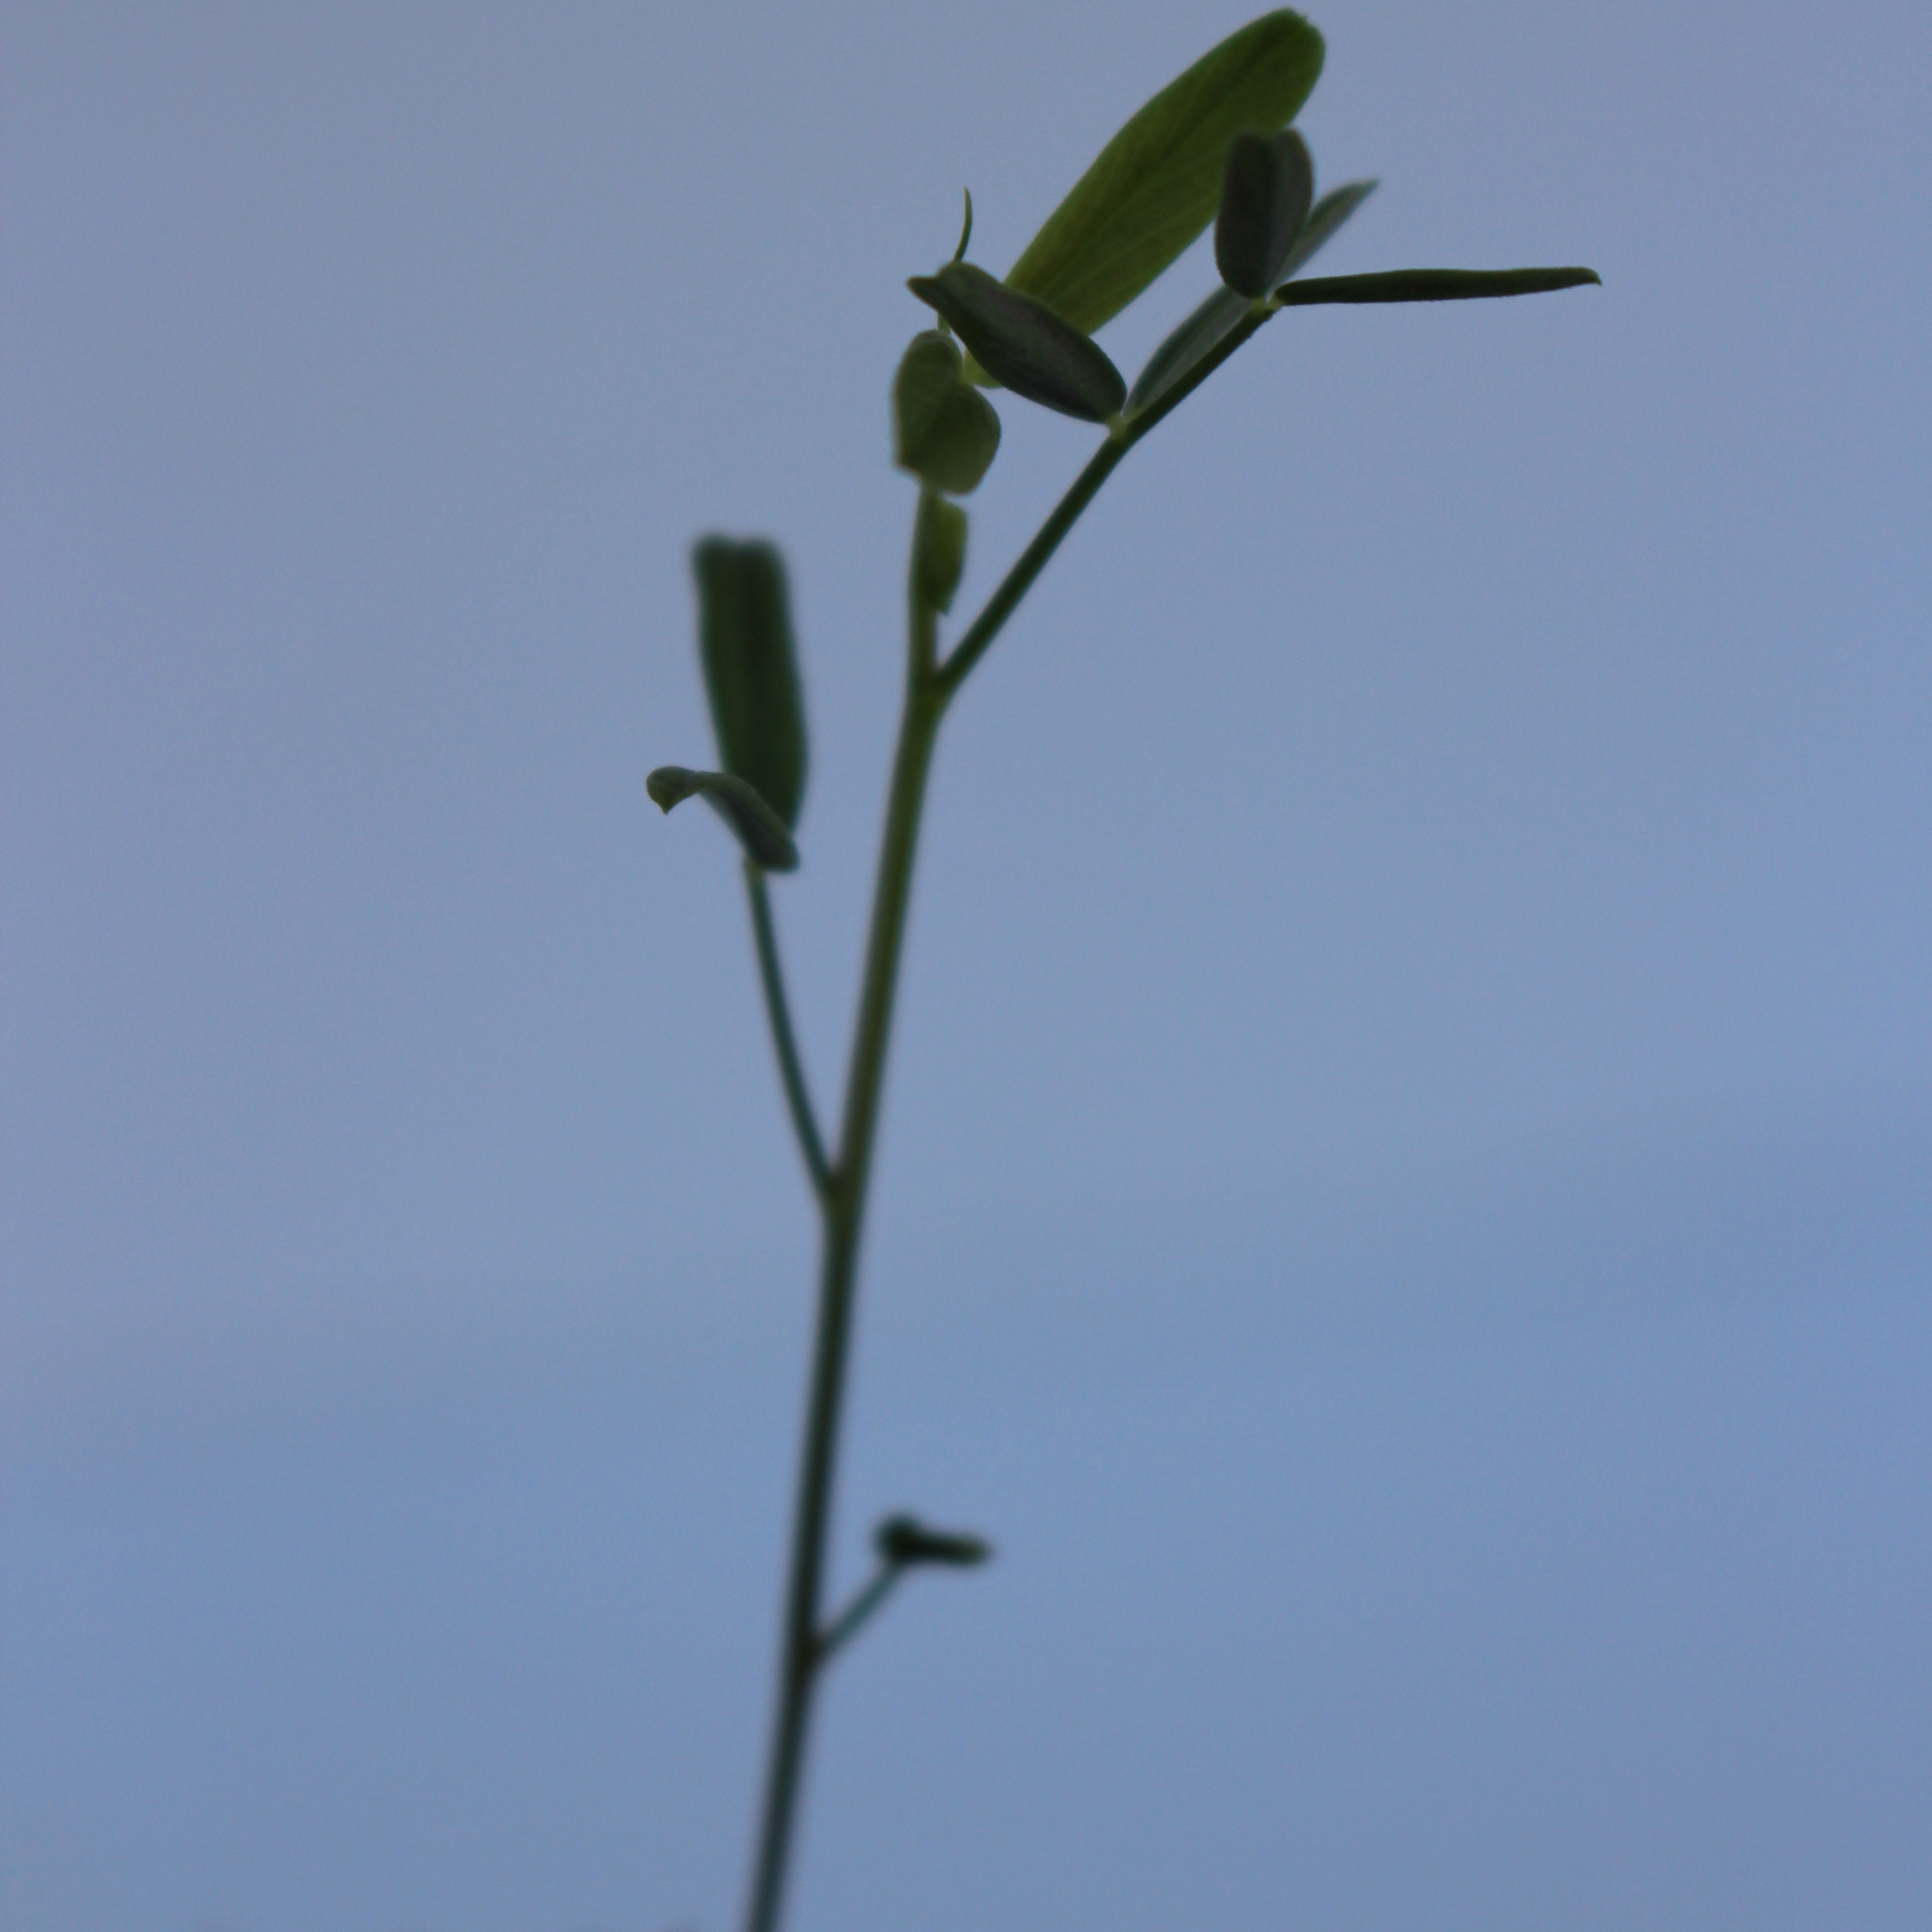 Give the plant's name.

Vicia sativa
